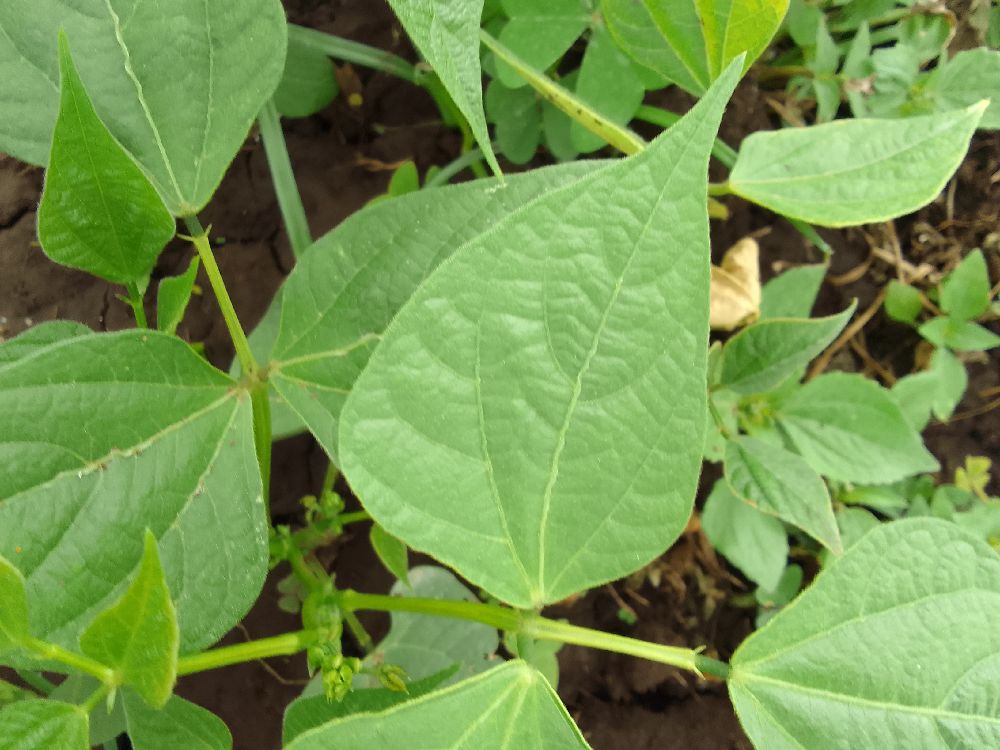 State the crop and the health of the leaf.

common bean, healthy
